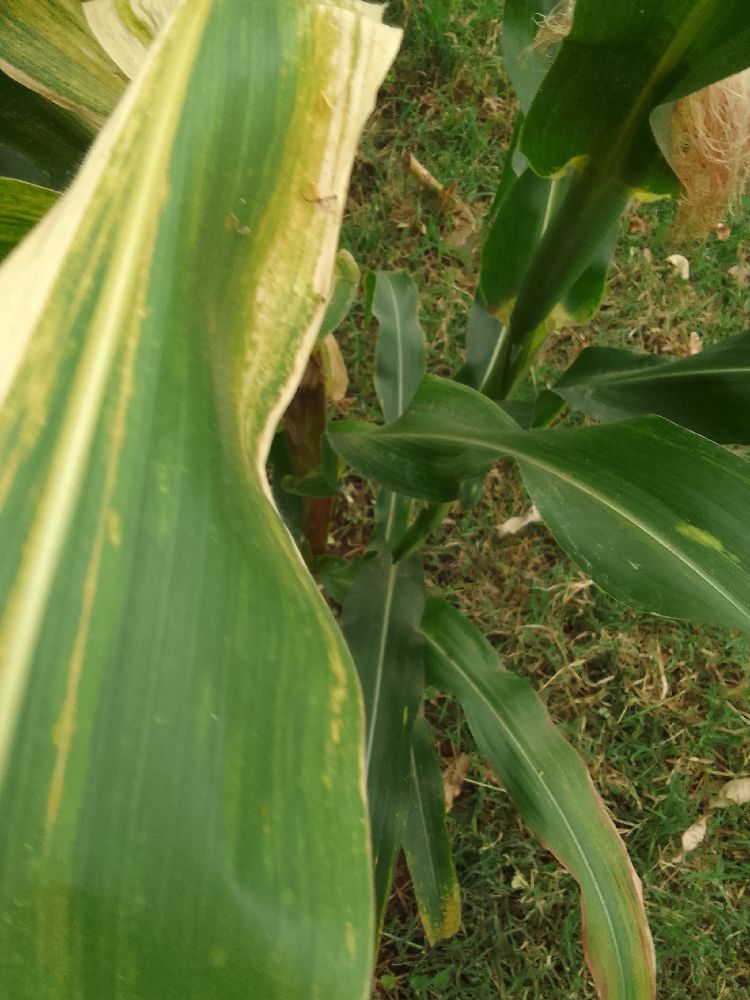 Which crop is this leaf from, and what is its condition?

maize, maize lethal necrosis
